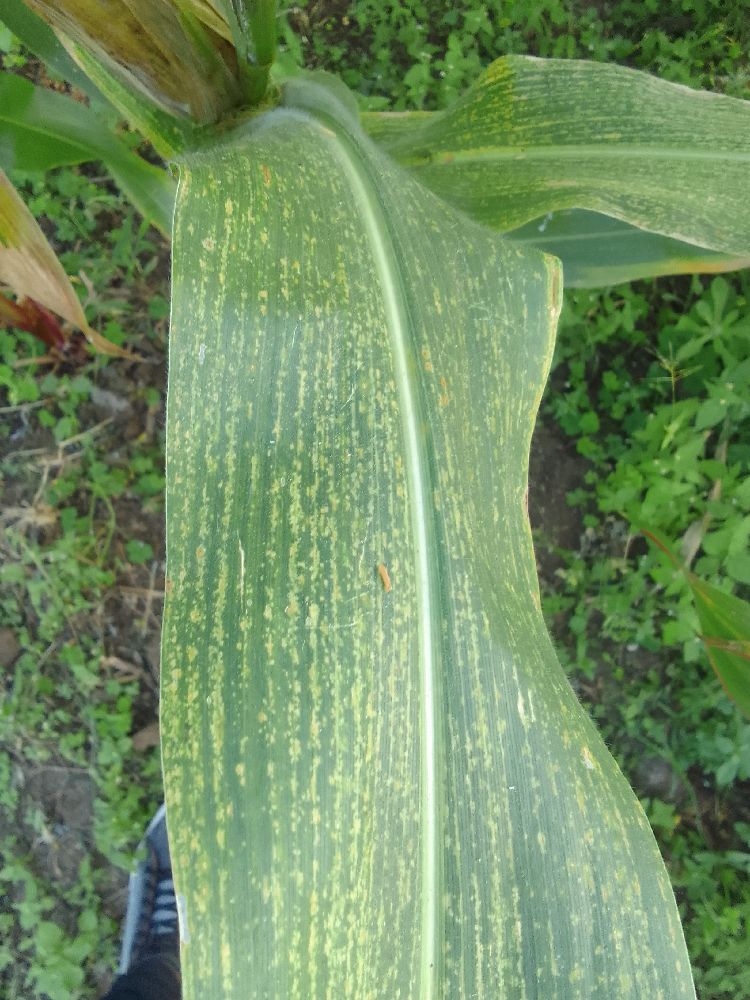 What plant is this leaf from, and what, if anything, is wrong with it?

maize, maize lethal necrosis
